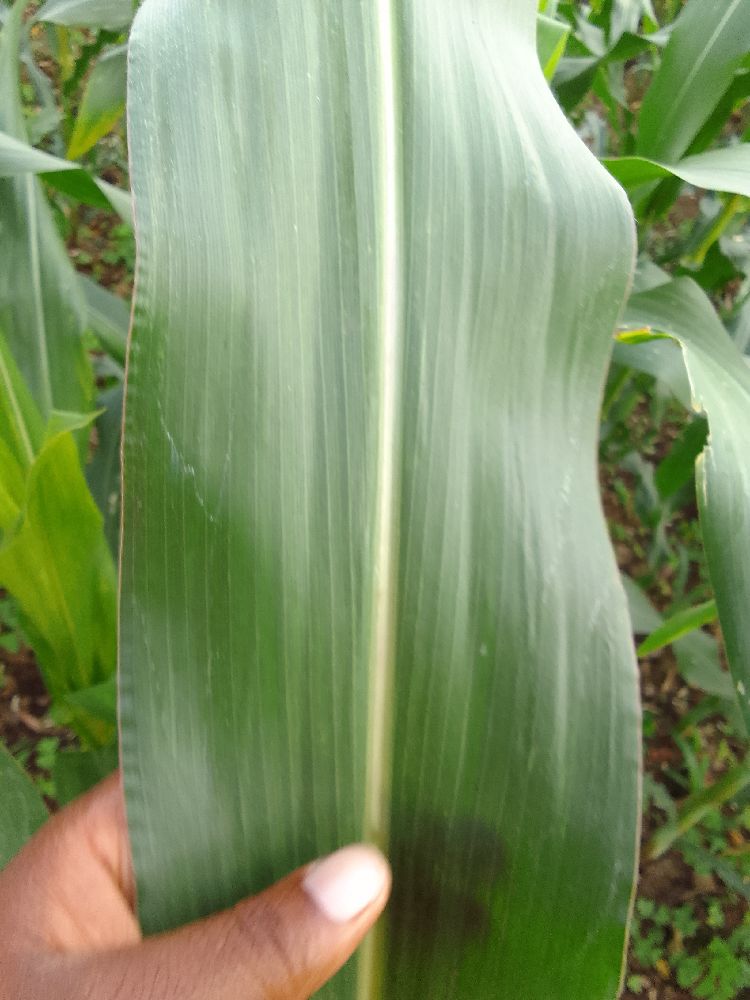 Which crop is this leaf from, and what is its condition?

maize, healthy
